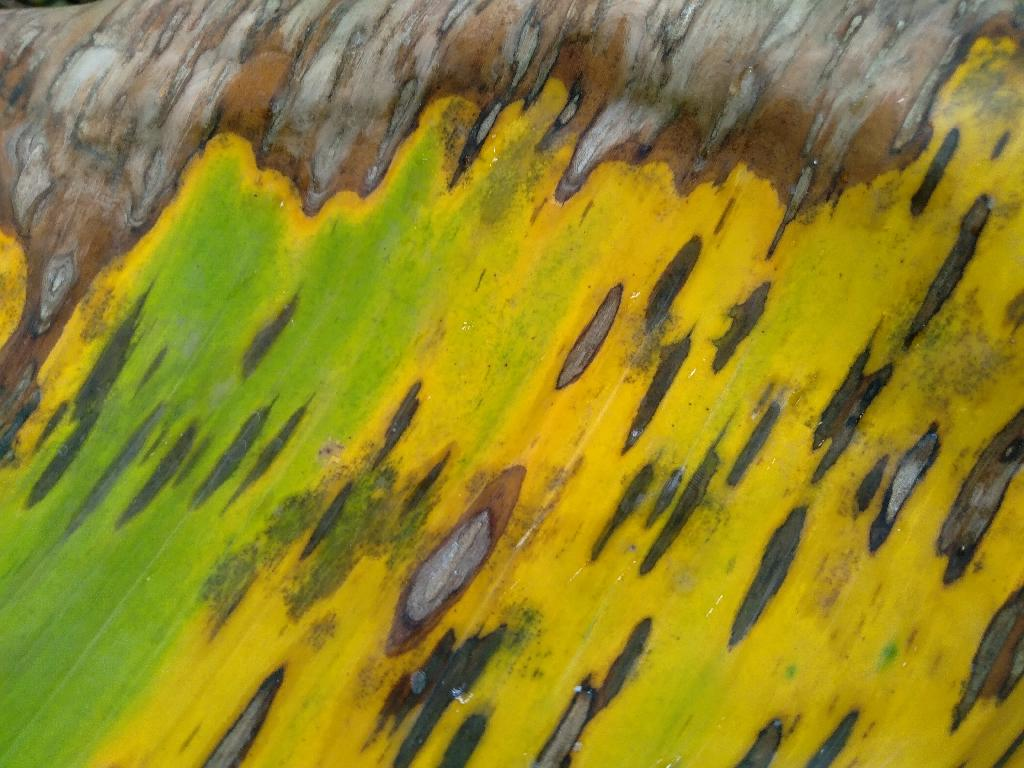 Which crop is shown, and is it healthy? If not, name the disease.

banana, black sigatoka
